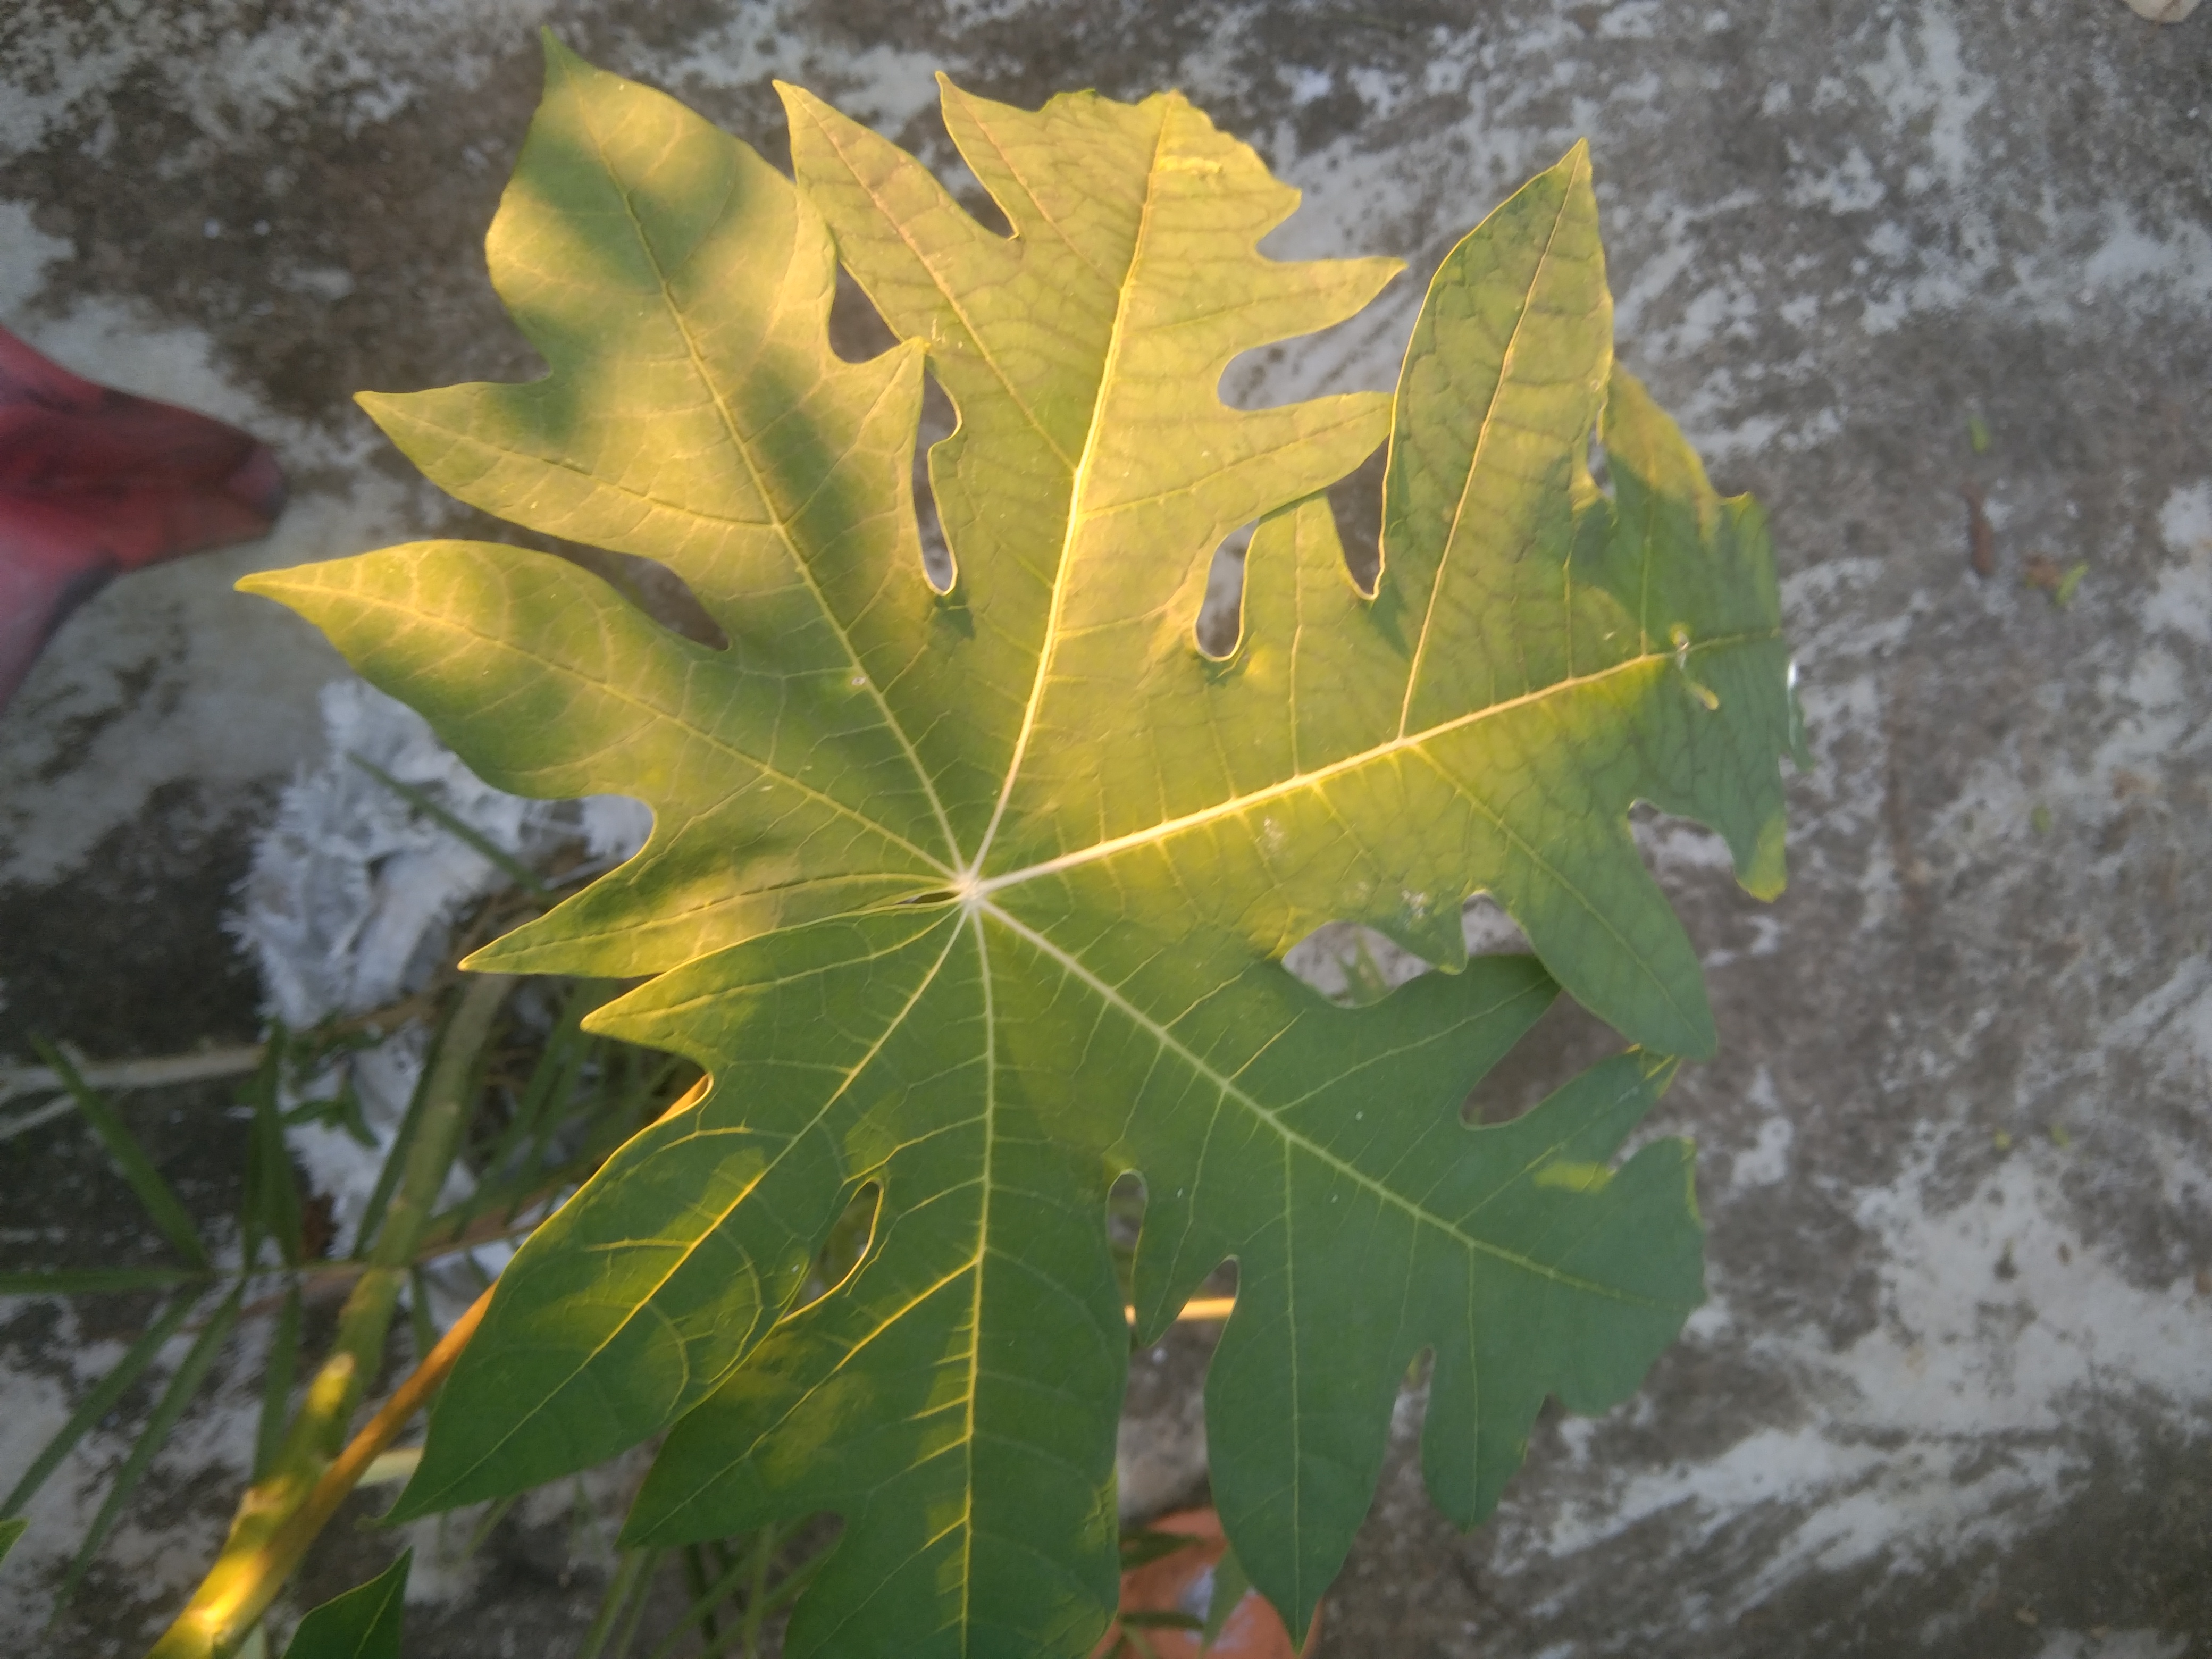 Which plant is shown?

papaya
